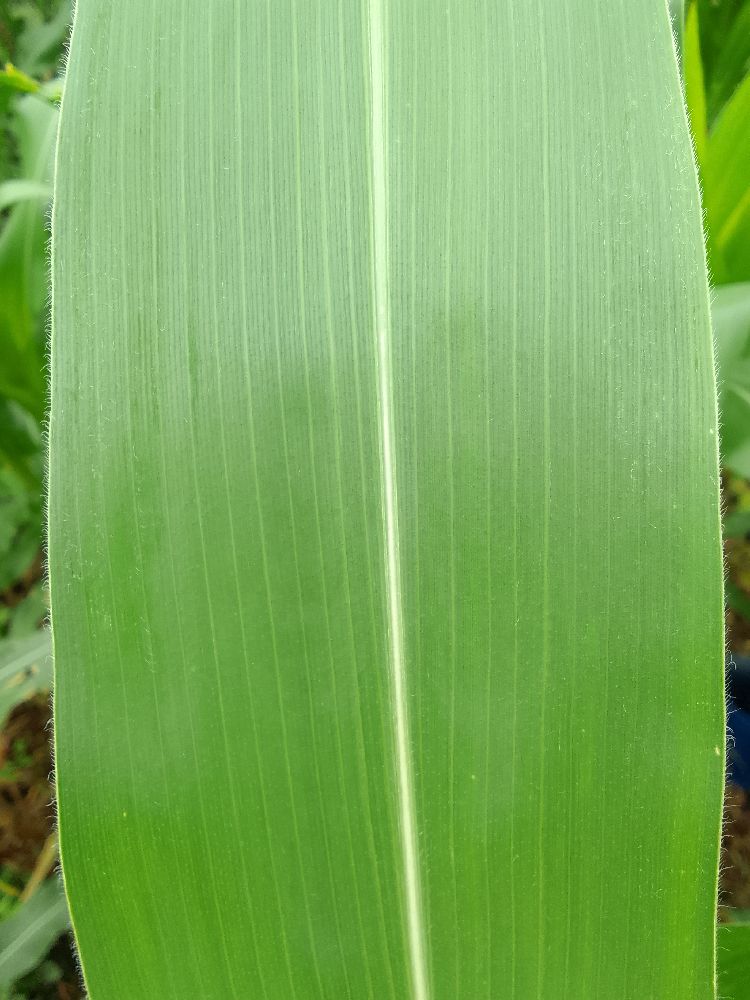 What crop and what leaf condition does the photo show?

maize, healthy
